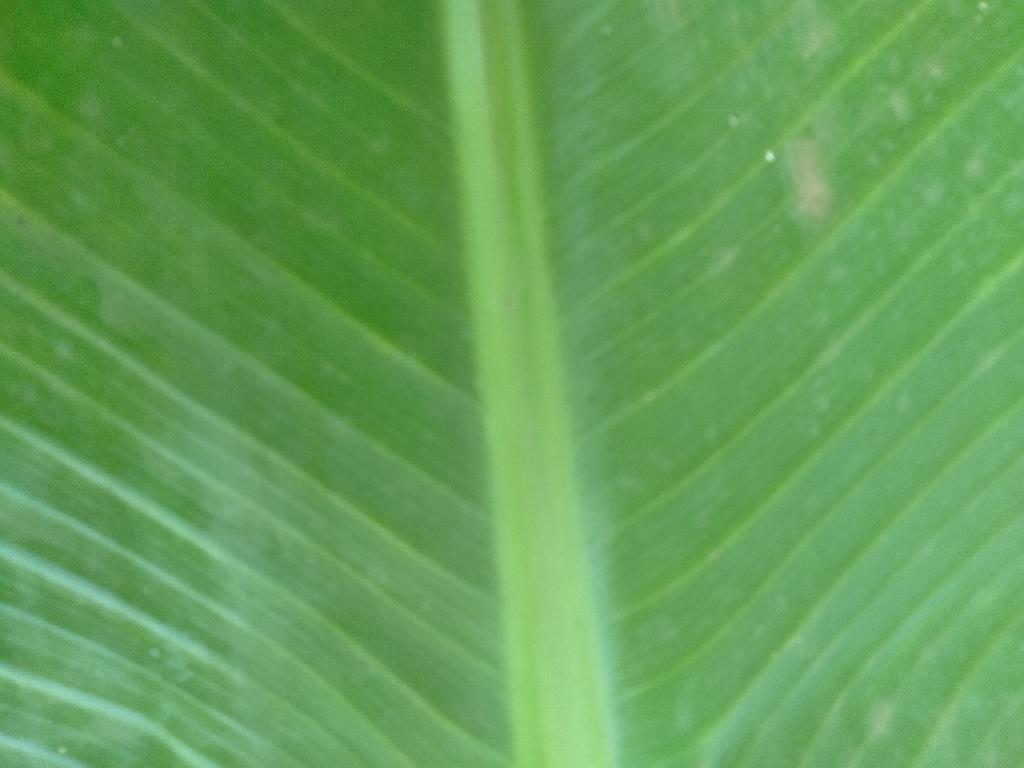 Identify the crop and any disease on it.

banana, healthy
